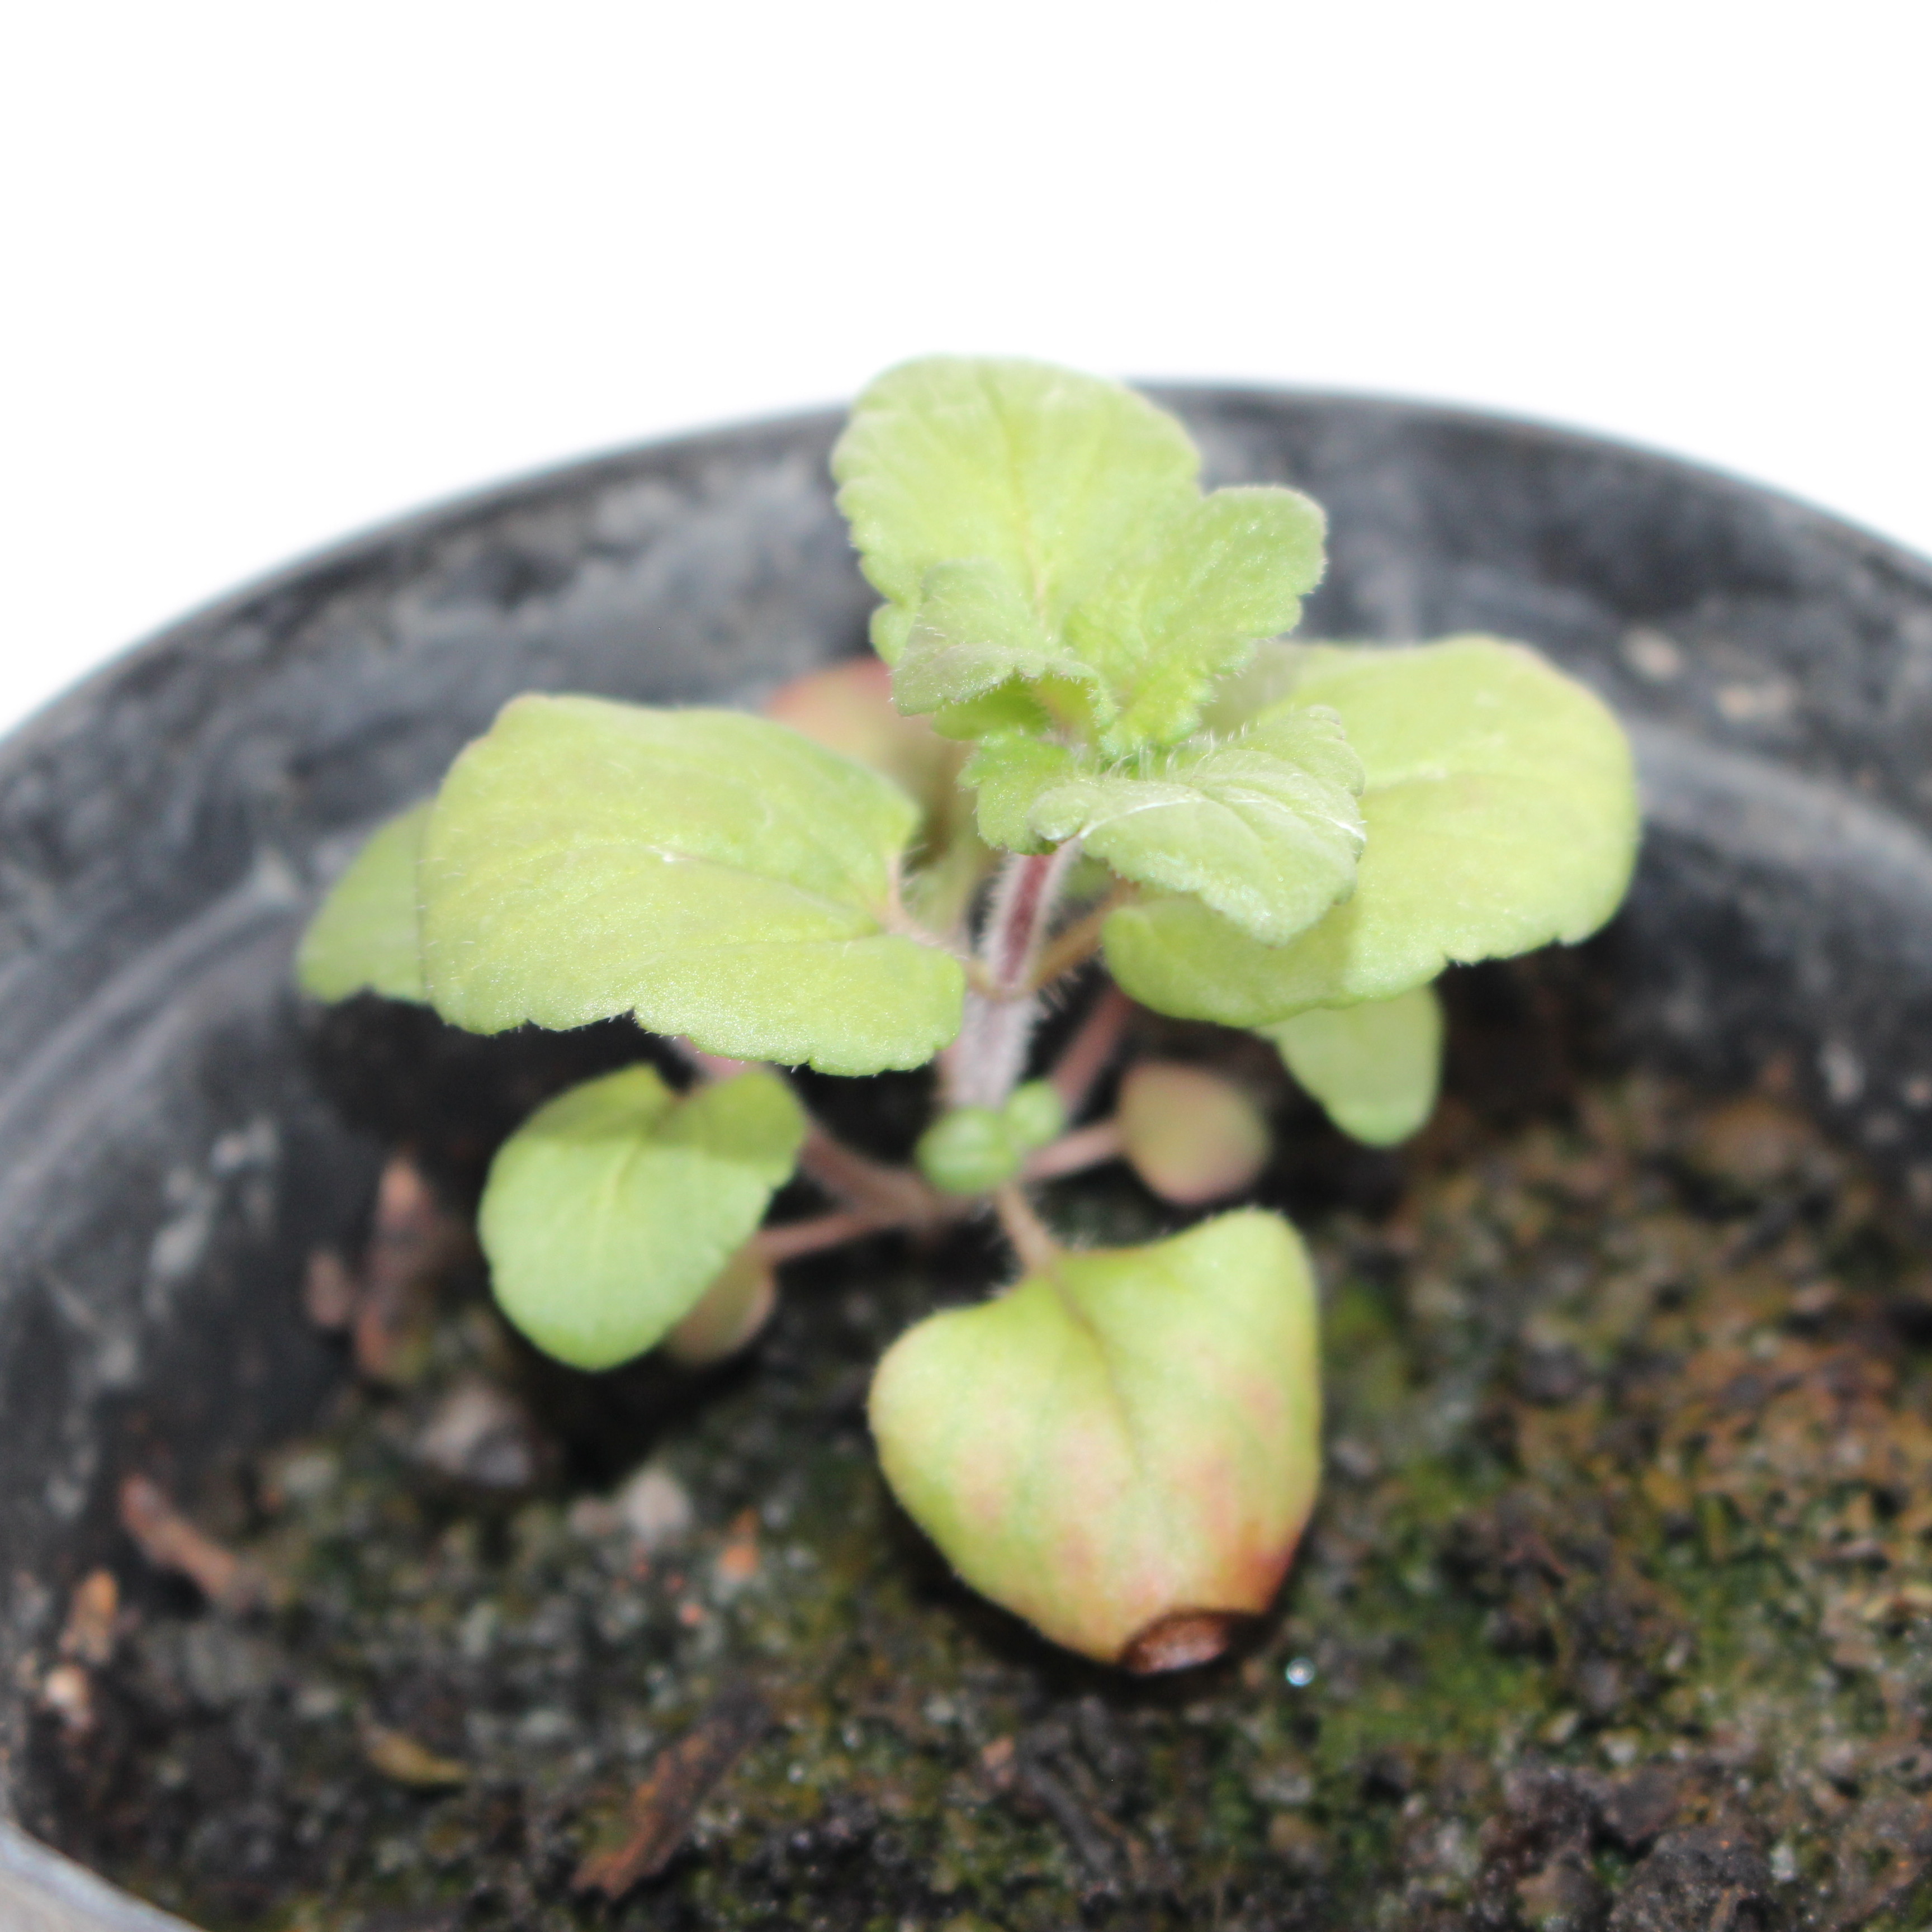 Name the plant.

Veronica persica
